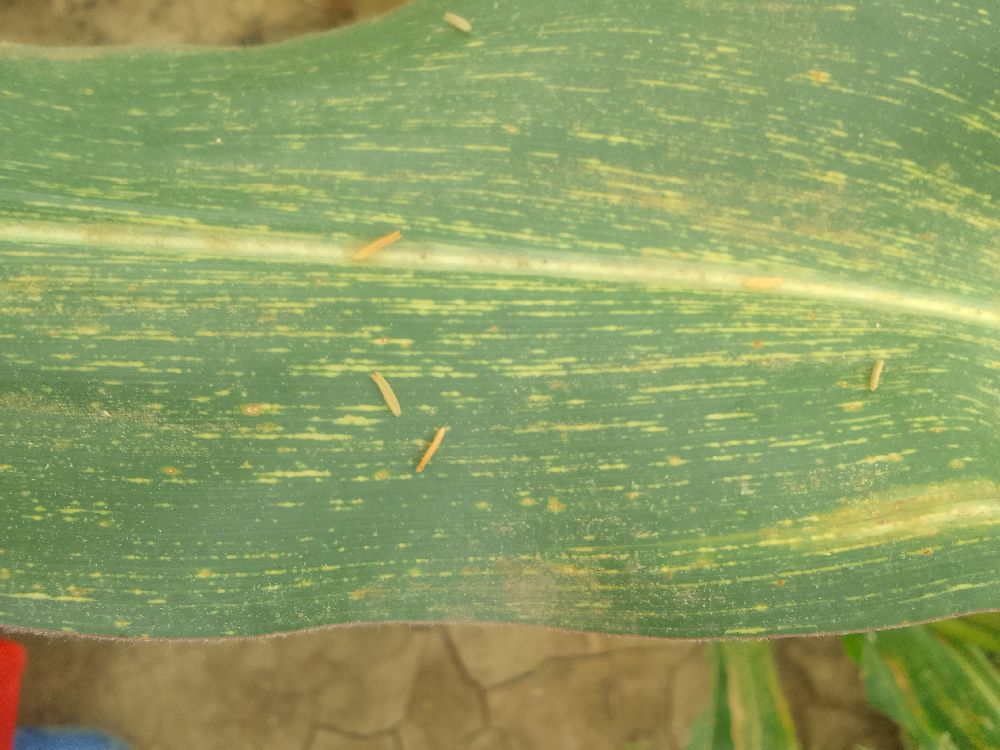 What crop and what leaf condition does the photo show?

maize, maize streak virus
